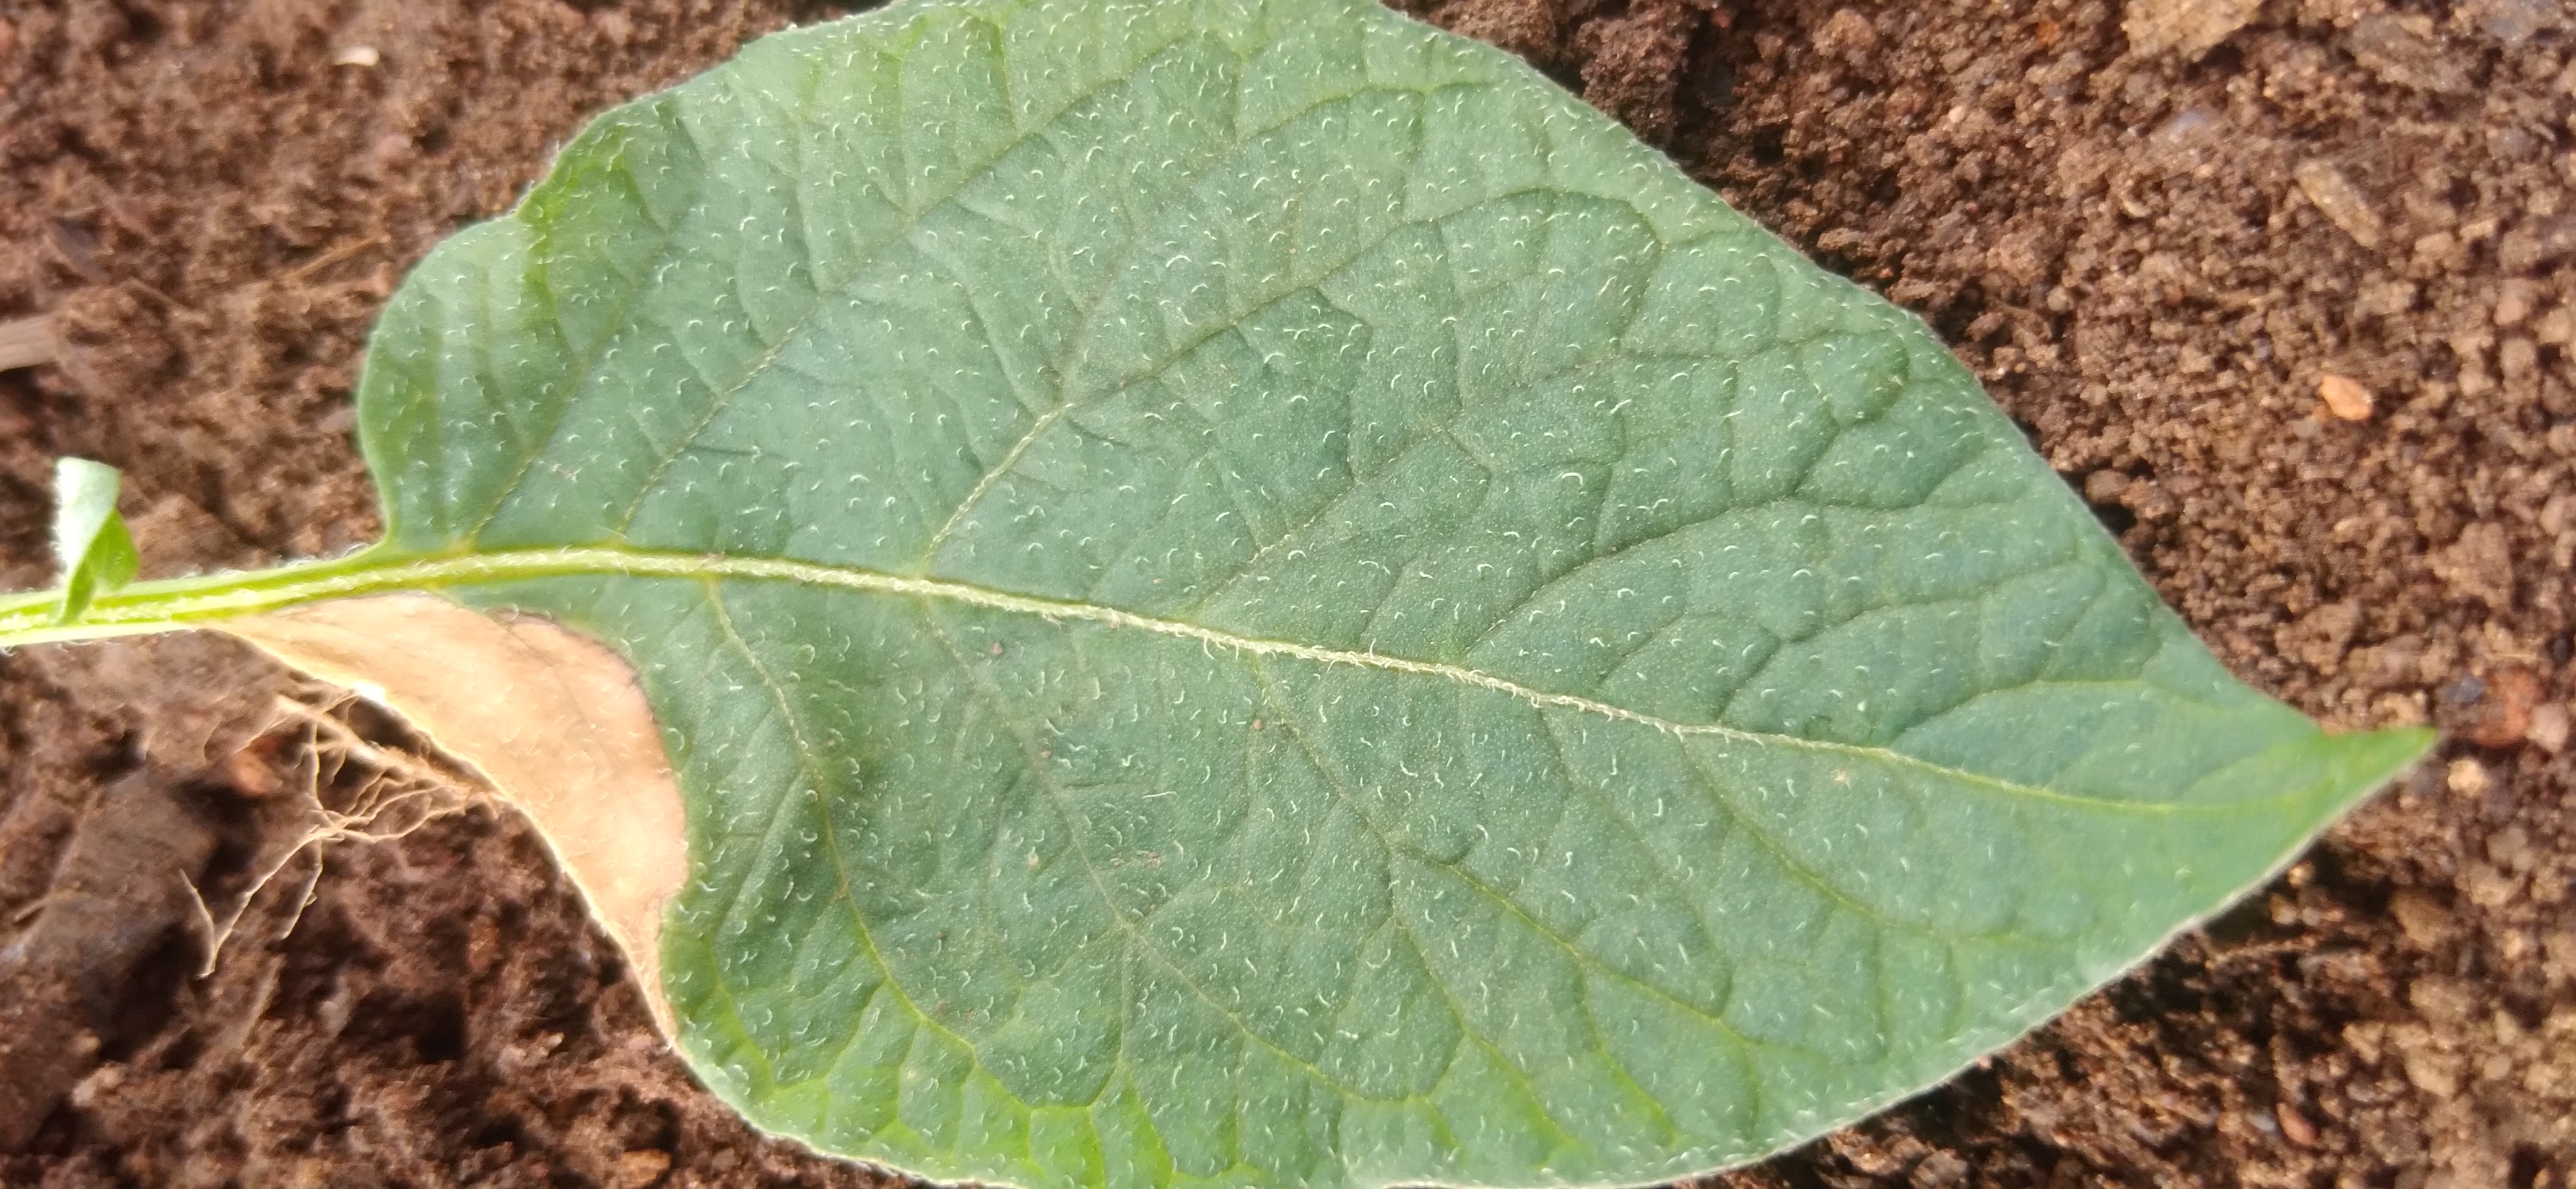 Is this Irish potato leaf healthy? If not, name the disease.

early blight
